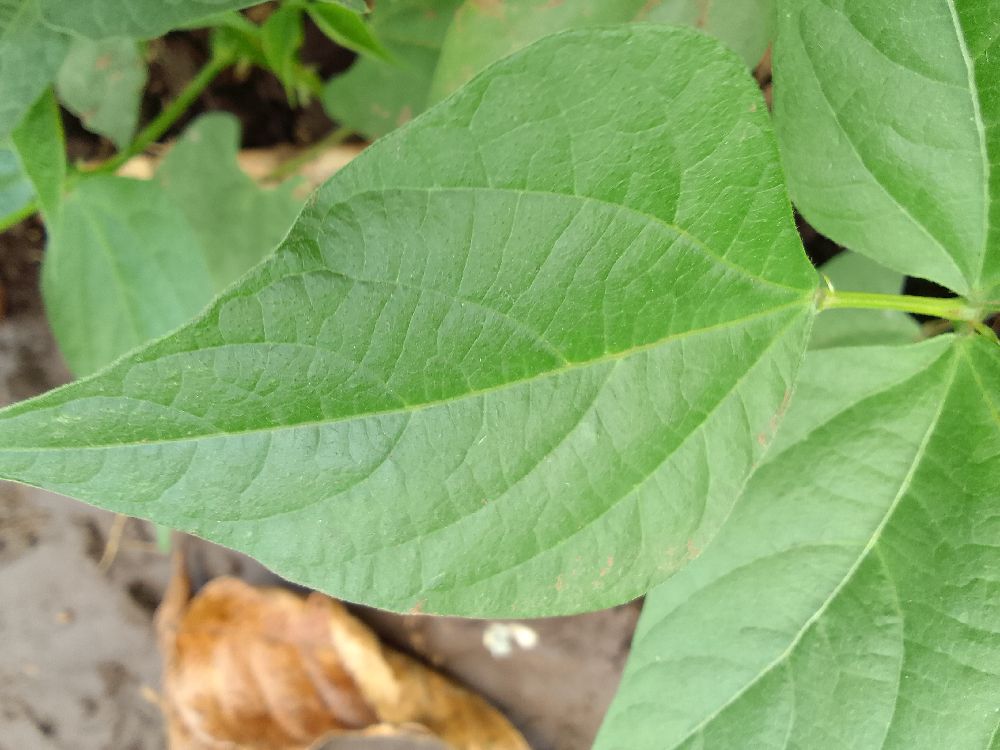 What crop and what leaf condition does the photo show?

common bean, healthy
